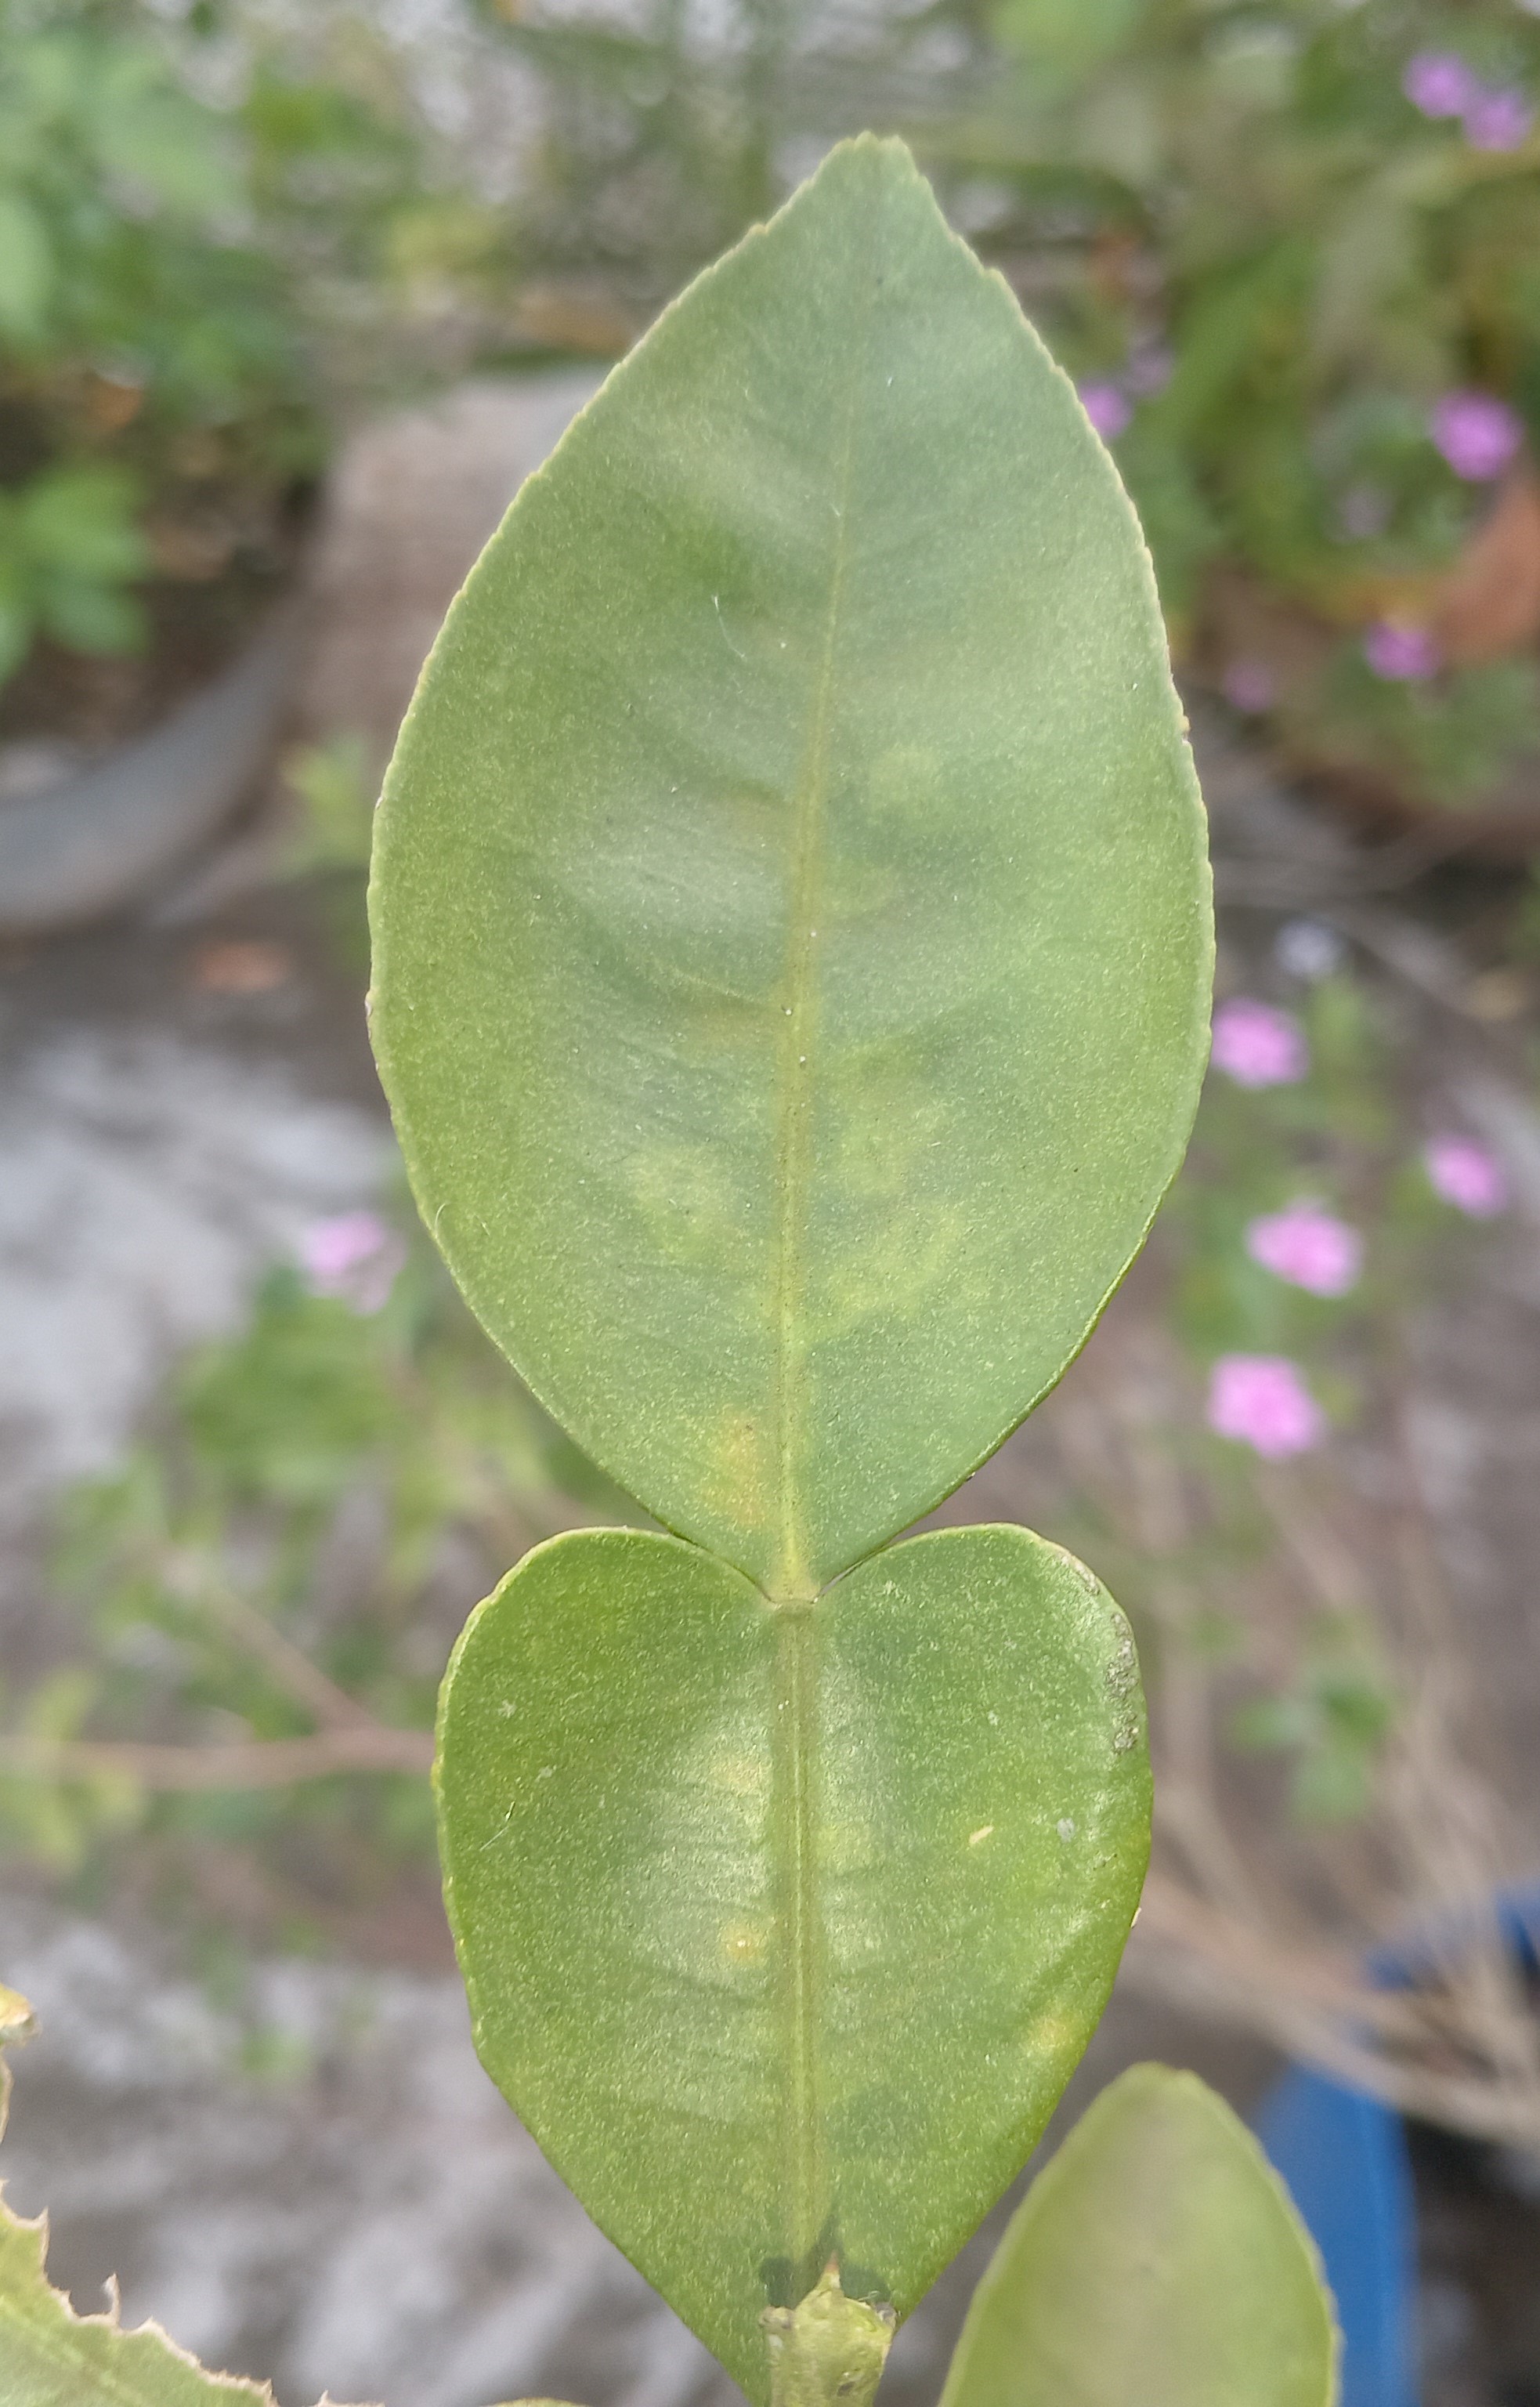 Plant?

lemon
